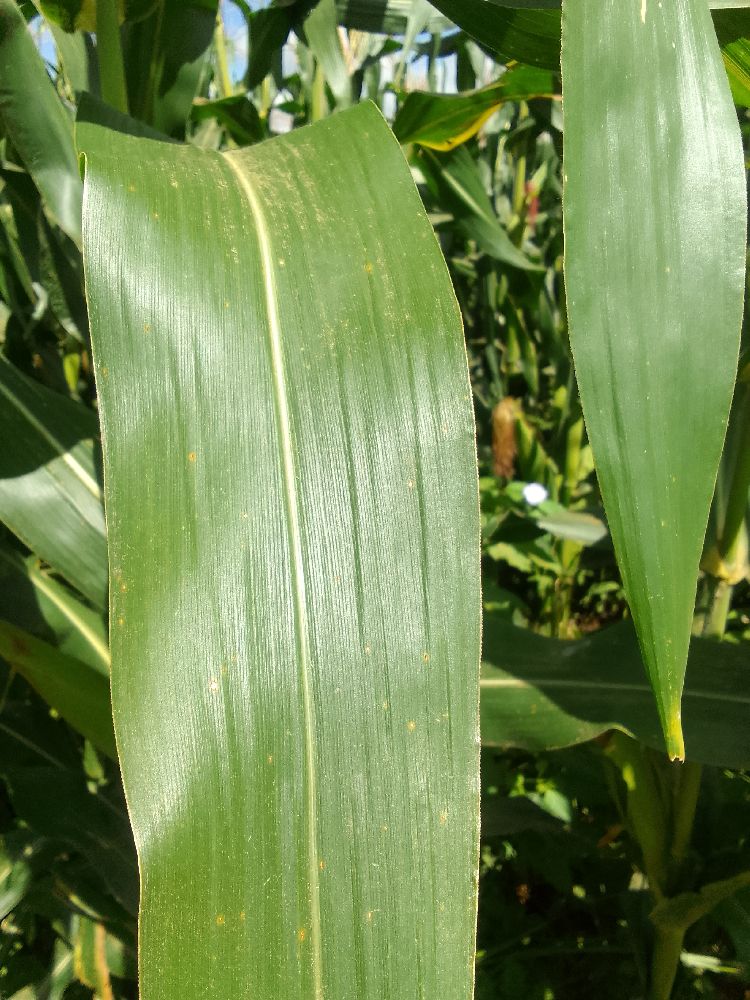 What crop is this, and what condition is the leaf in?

maize, healthy
